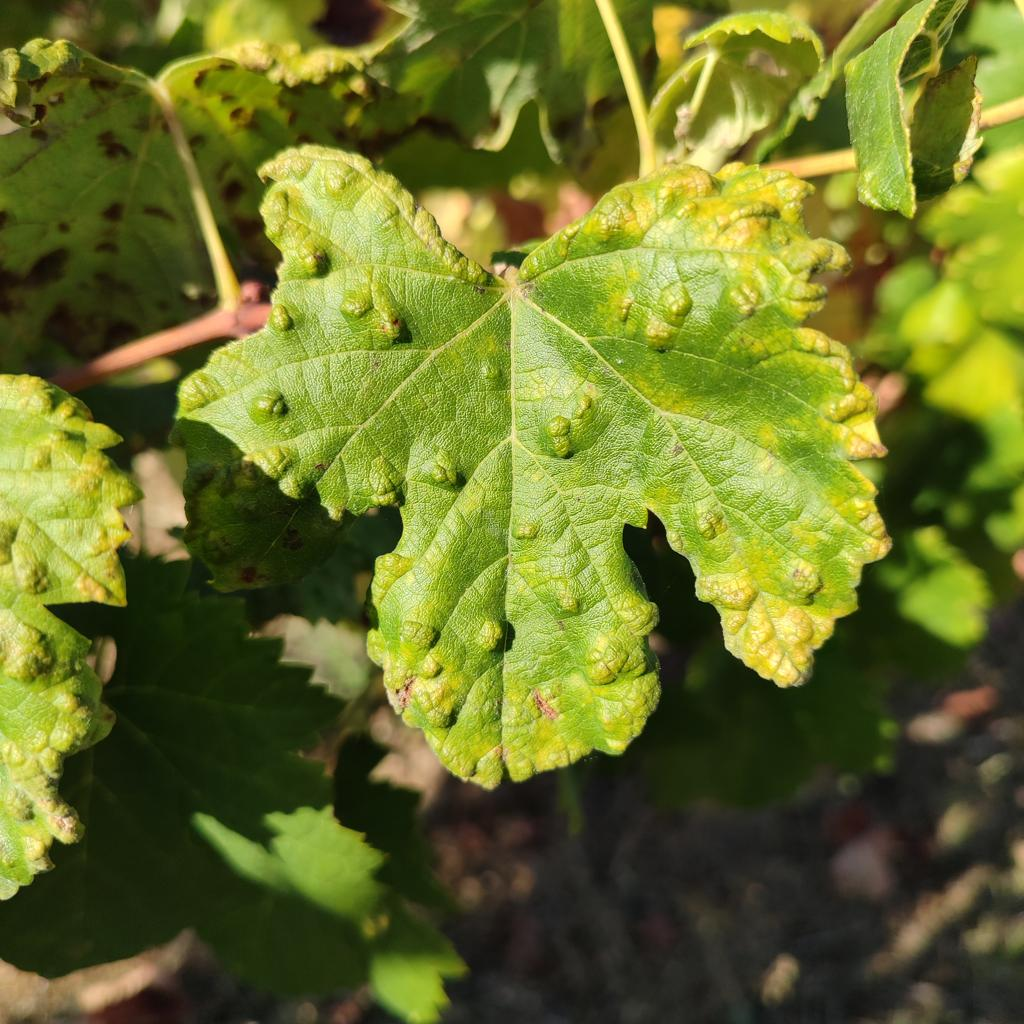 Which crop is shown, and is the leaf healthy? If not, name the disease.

grapevine, erineum mite
